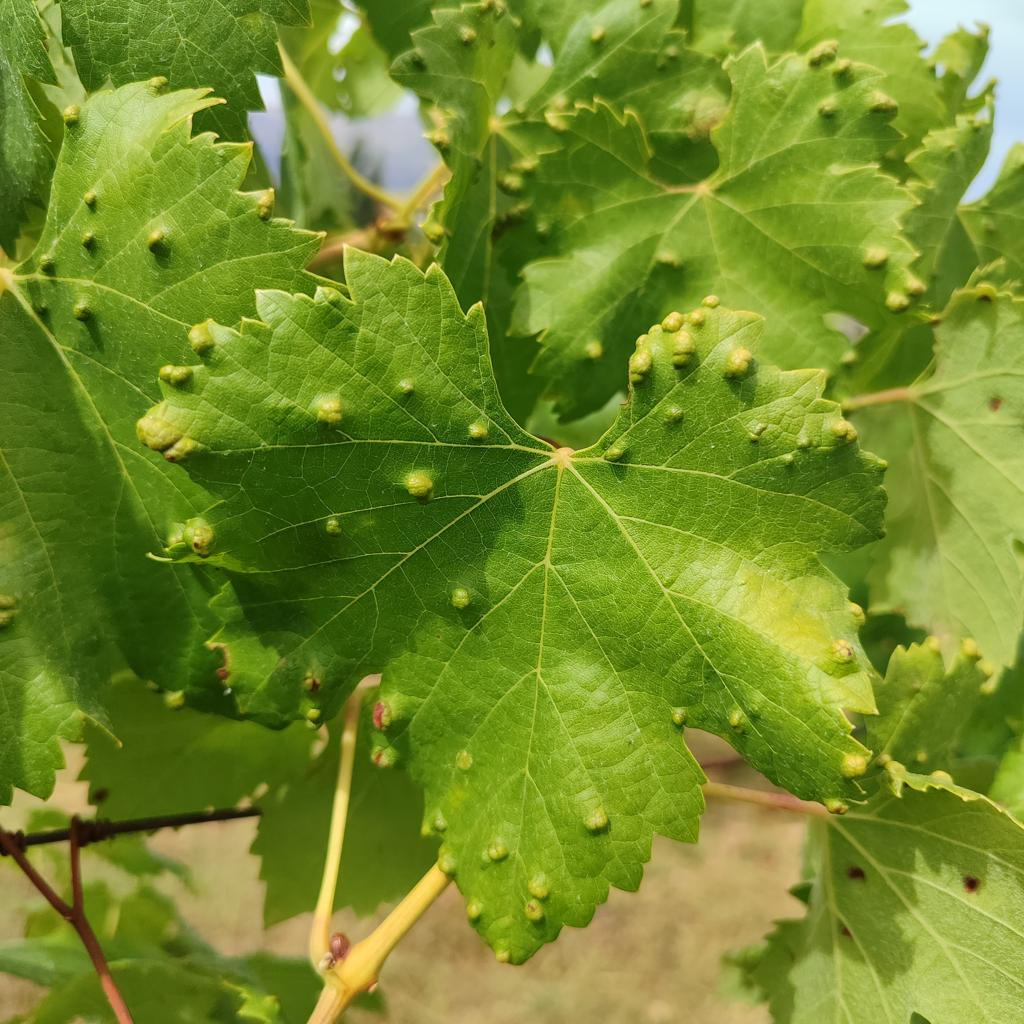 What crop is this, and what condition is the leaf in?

grapevine, erineum mite
